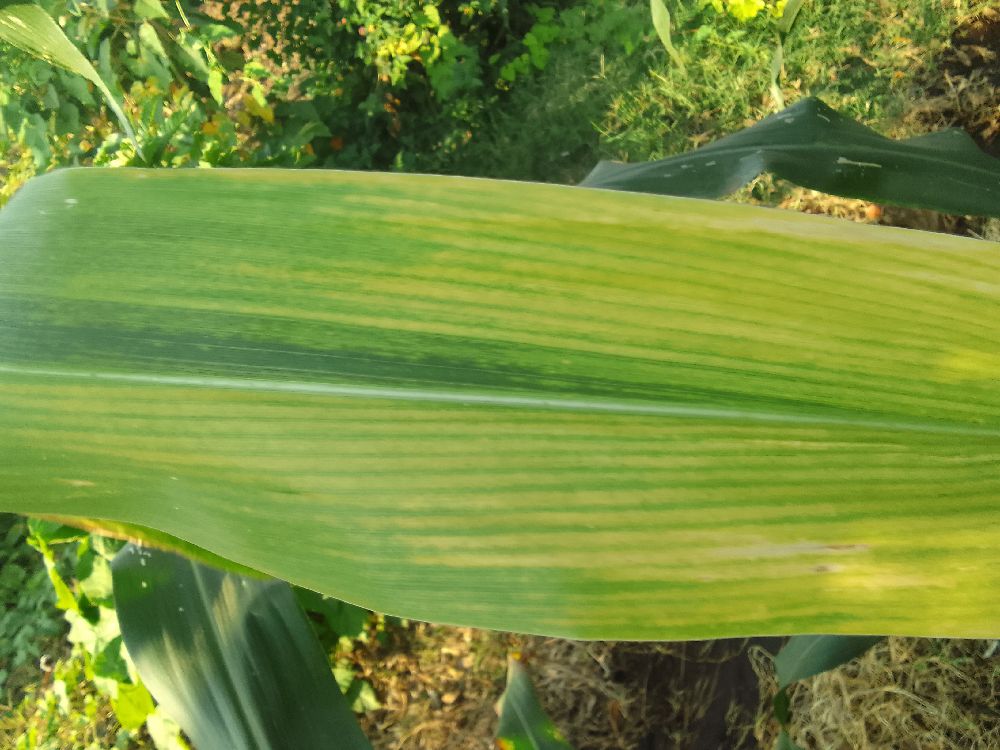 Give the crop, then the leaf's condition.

maize, maize lethal necrosis
